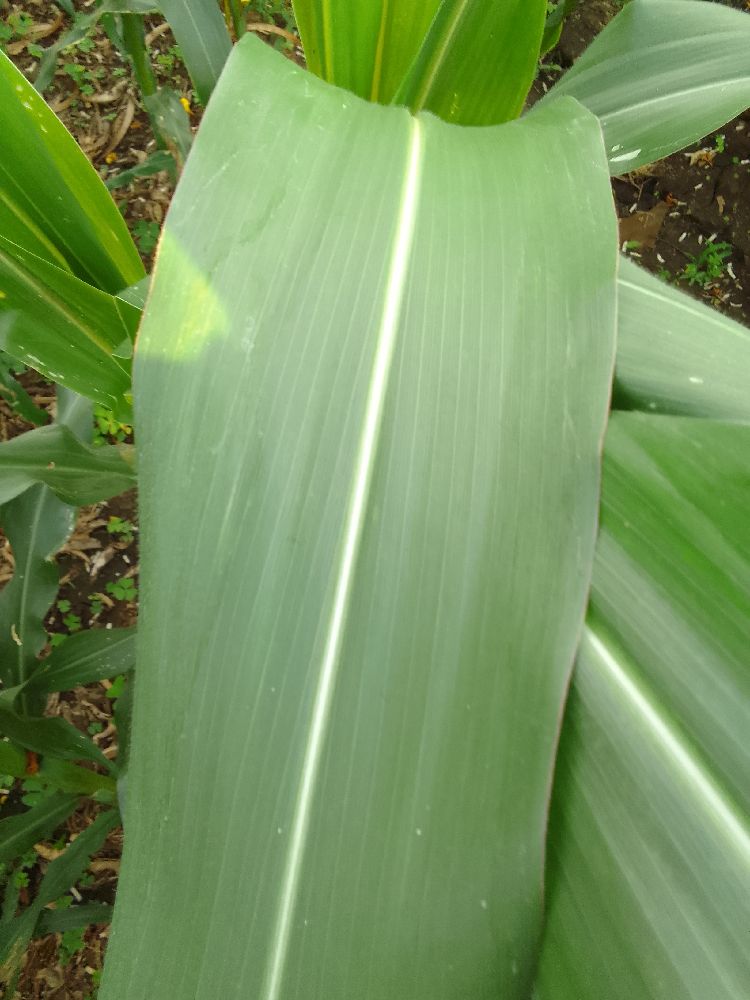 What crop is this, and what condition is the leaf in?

maize, healthy
